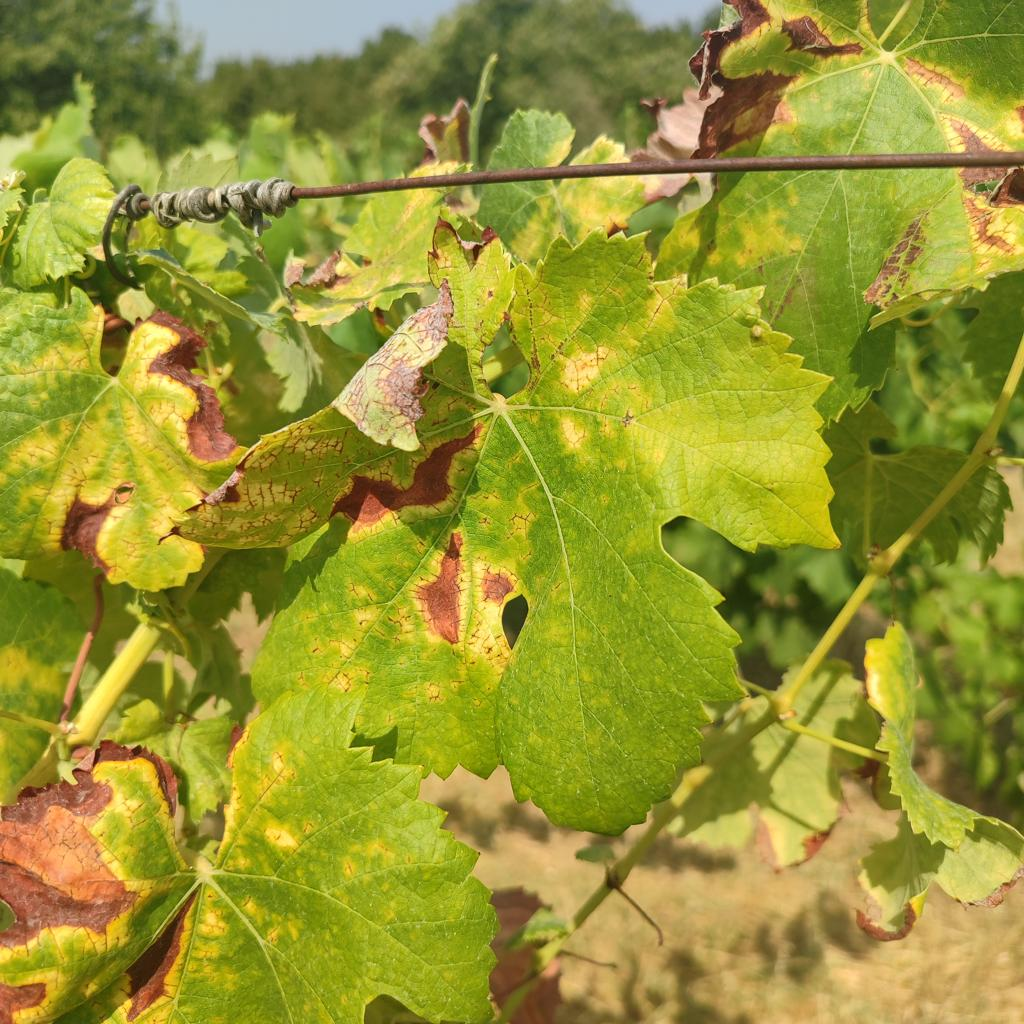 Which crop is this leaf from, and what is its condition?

grapevine, esca complex
